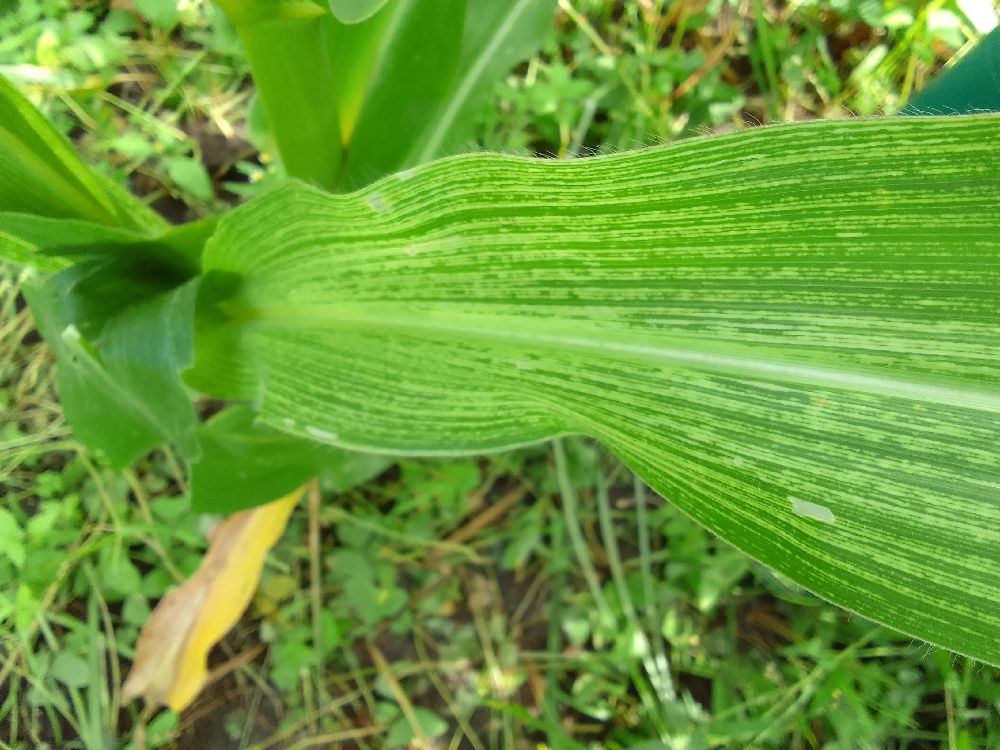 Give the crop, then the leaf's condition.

maize, maize streak virus
